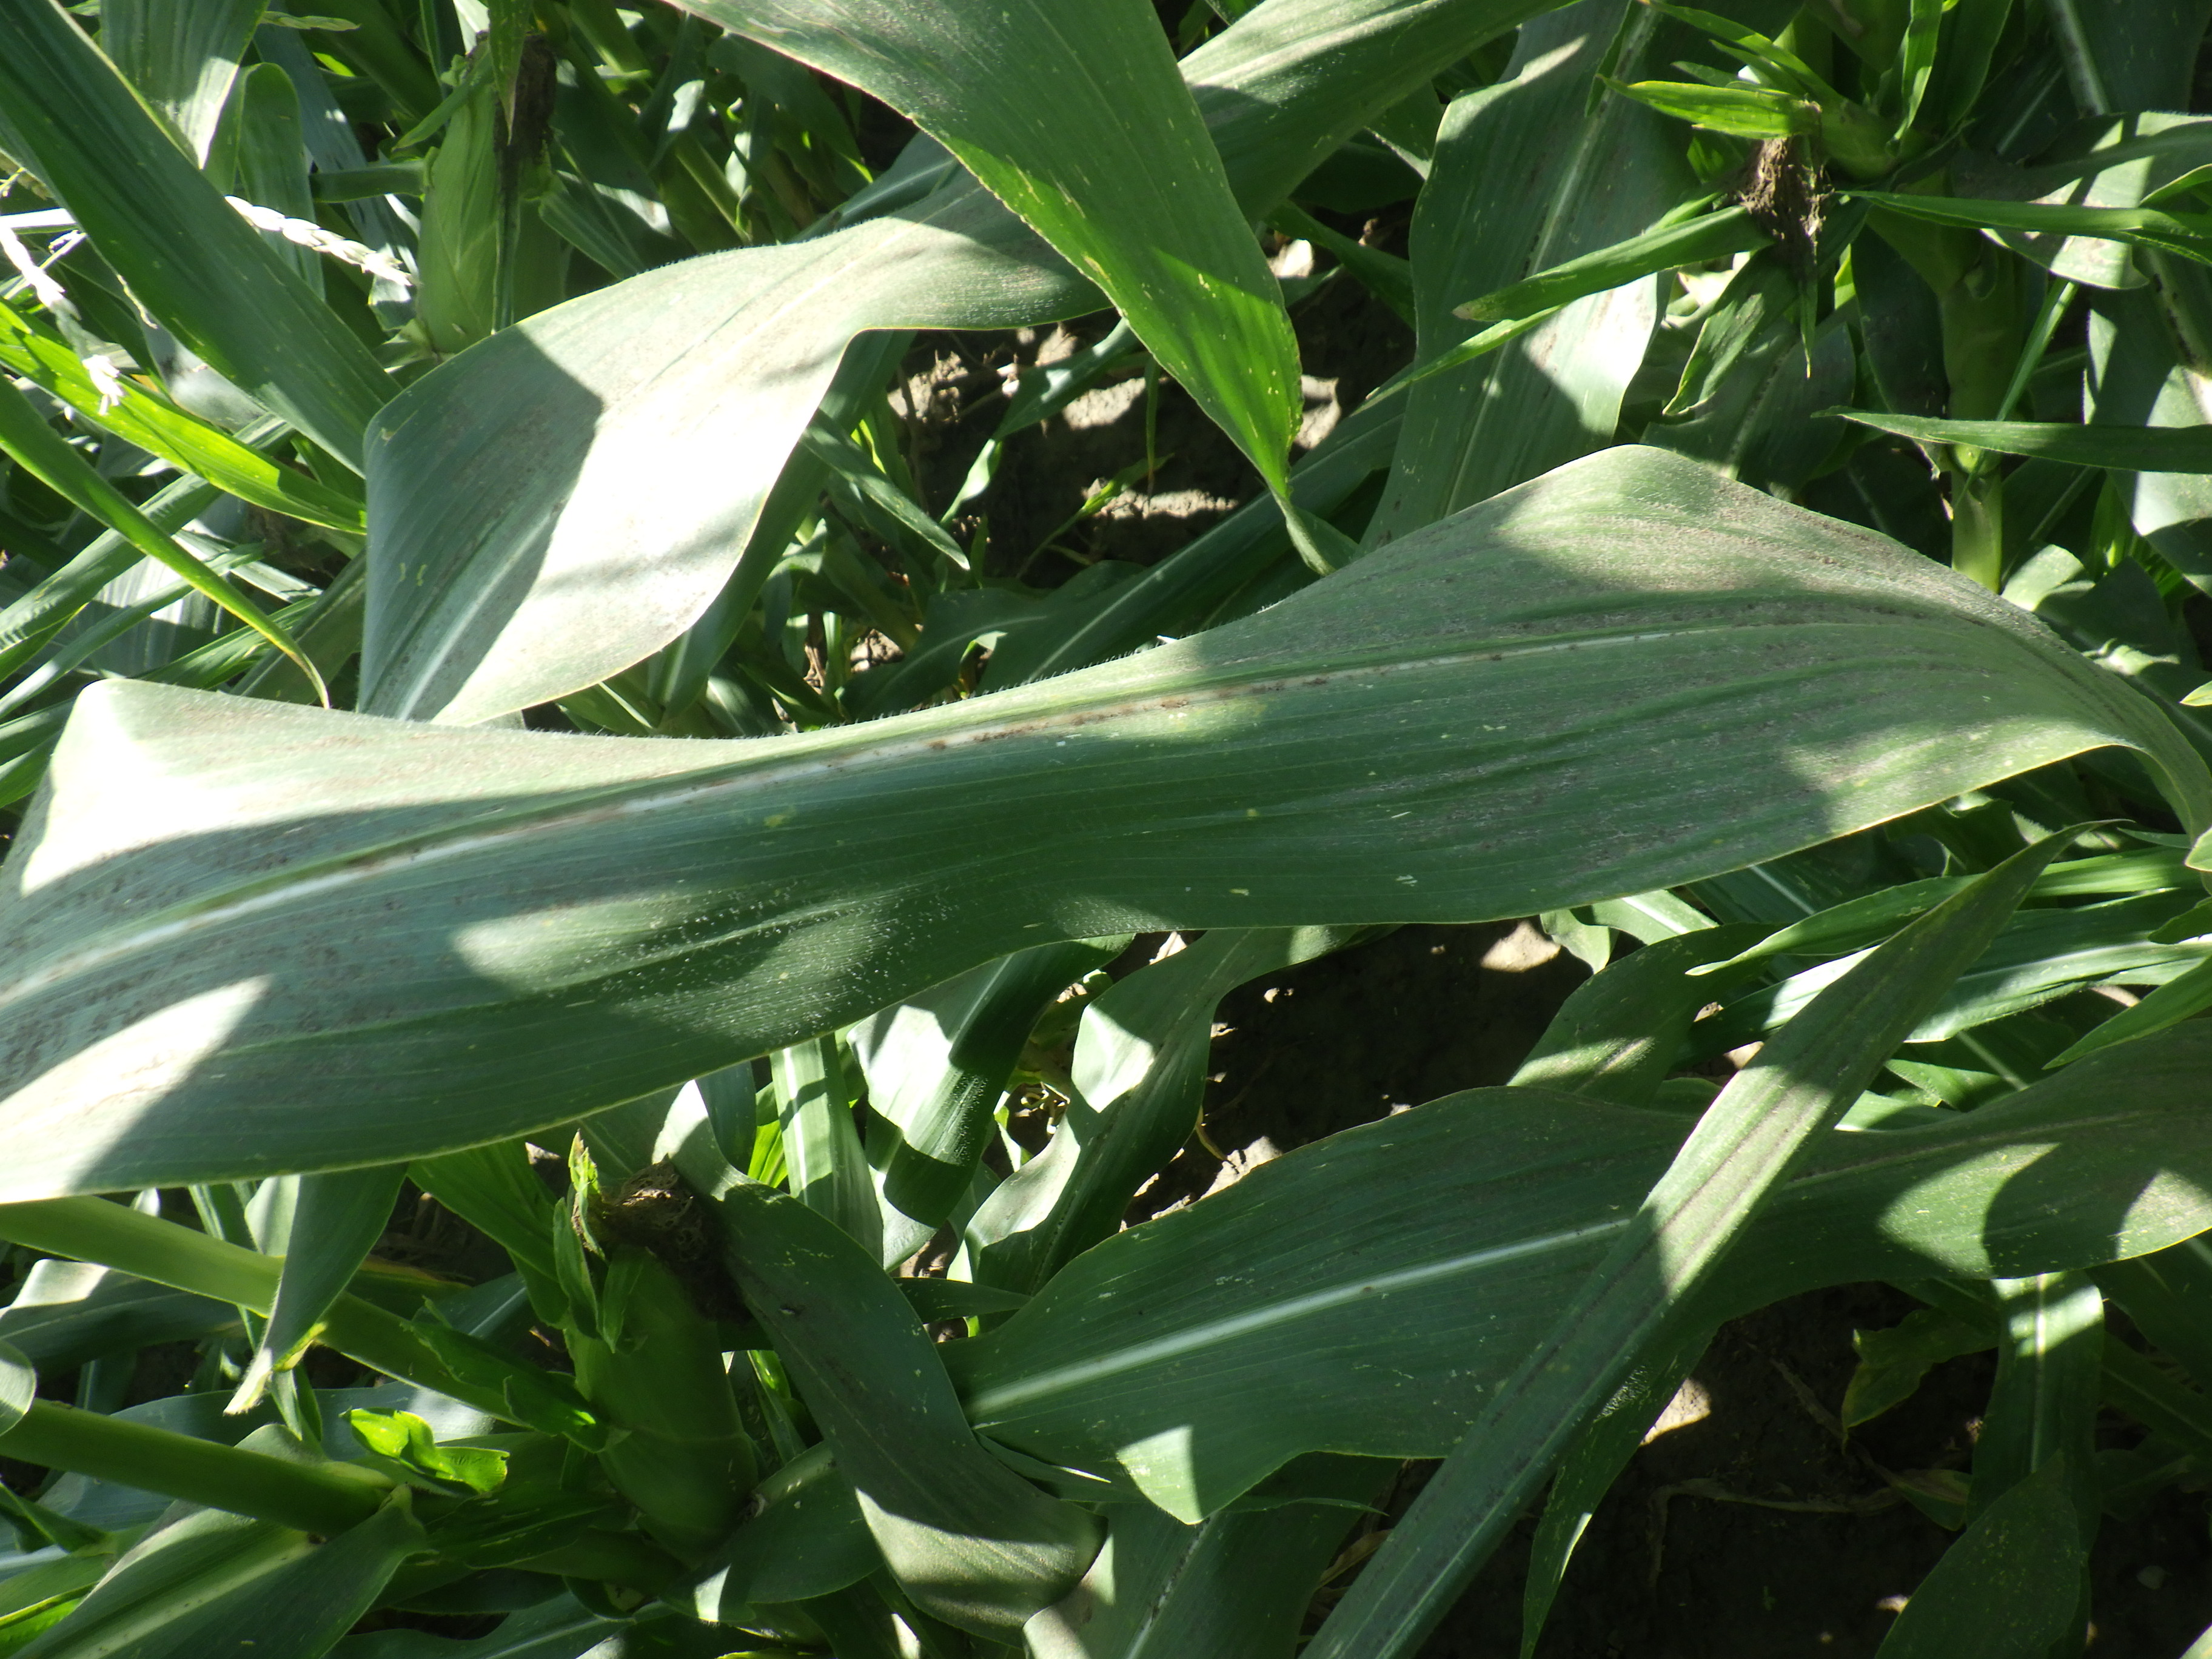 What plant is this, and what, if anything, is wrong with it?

corn, altica, cicadellidae
